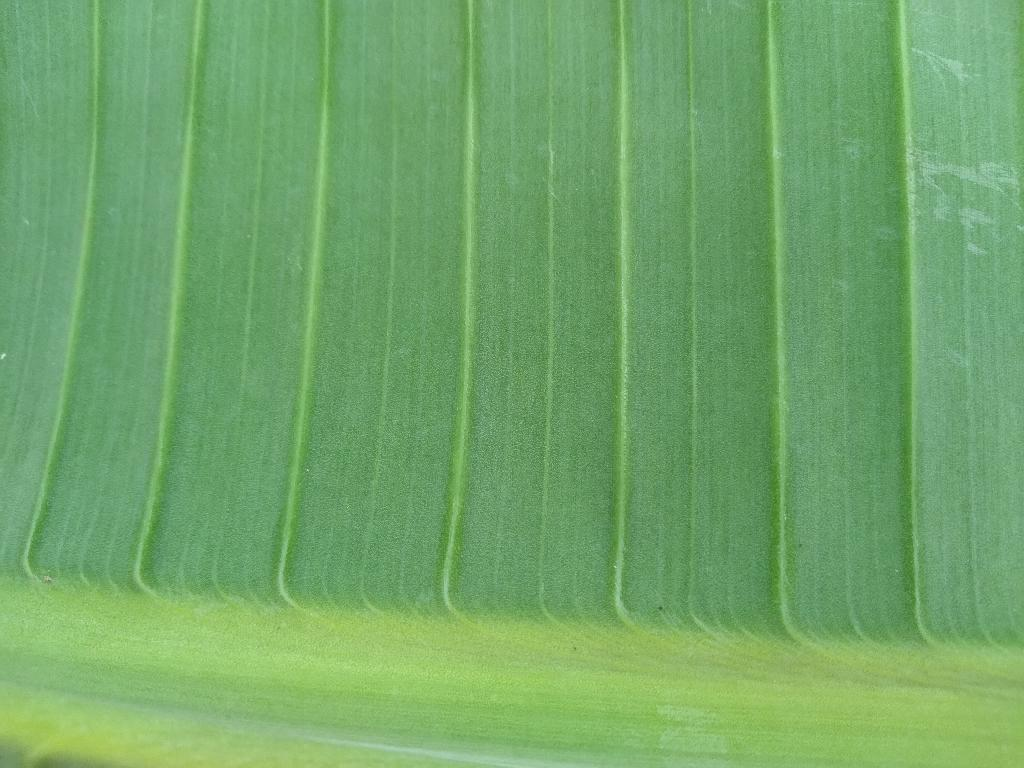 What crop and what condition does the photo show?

banana, healthy
